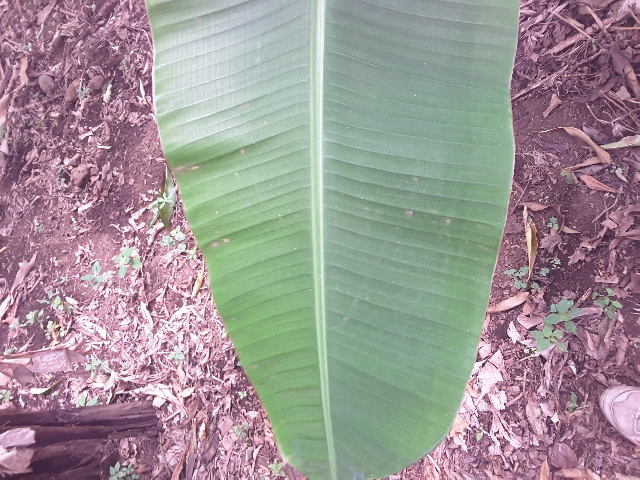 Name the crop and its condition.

banana, healthy
